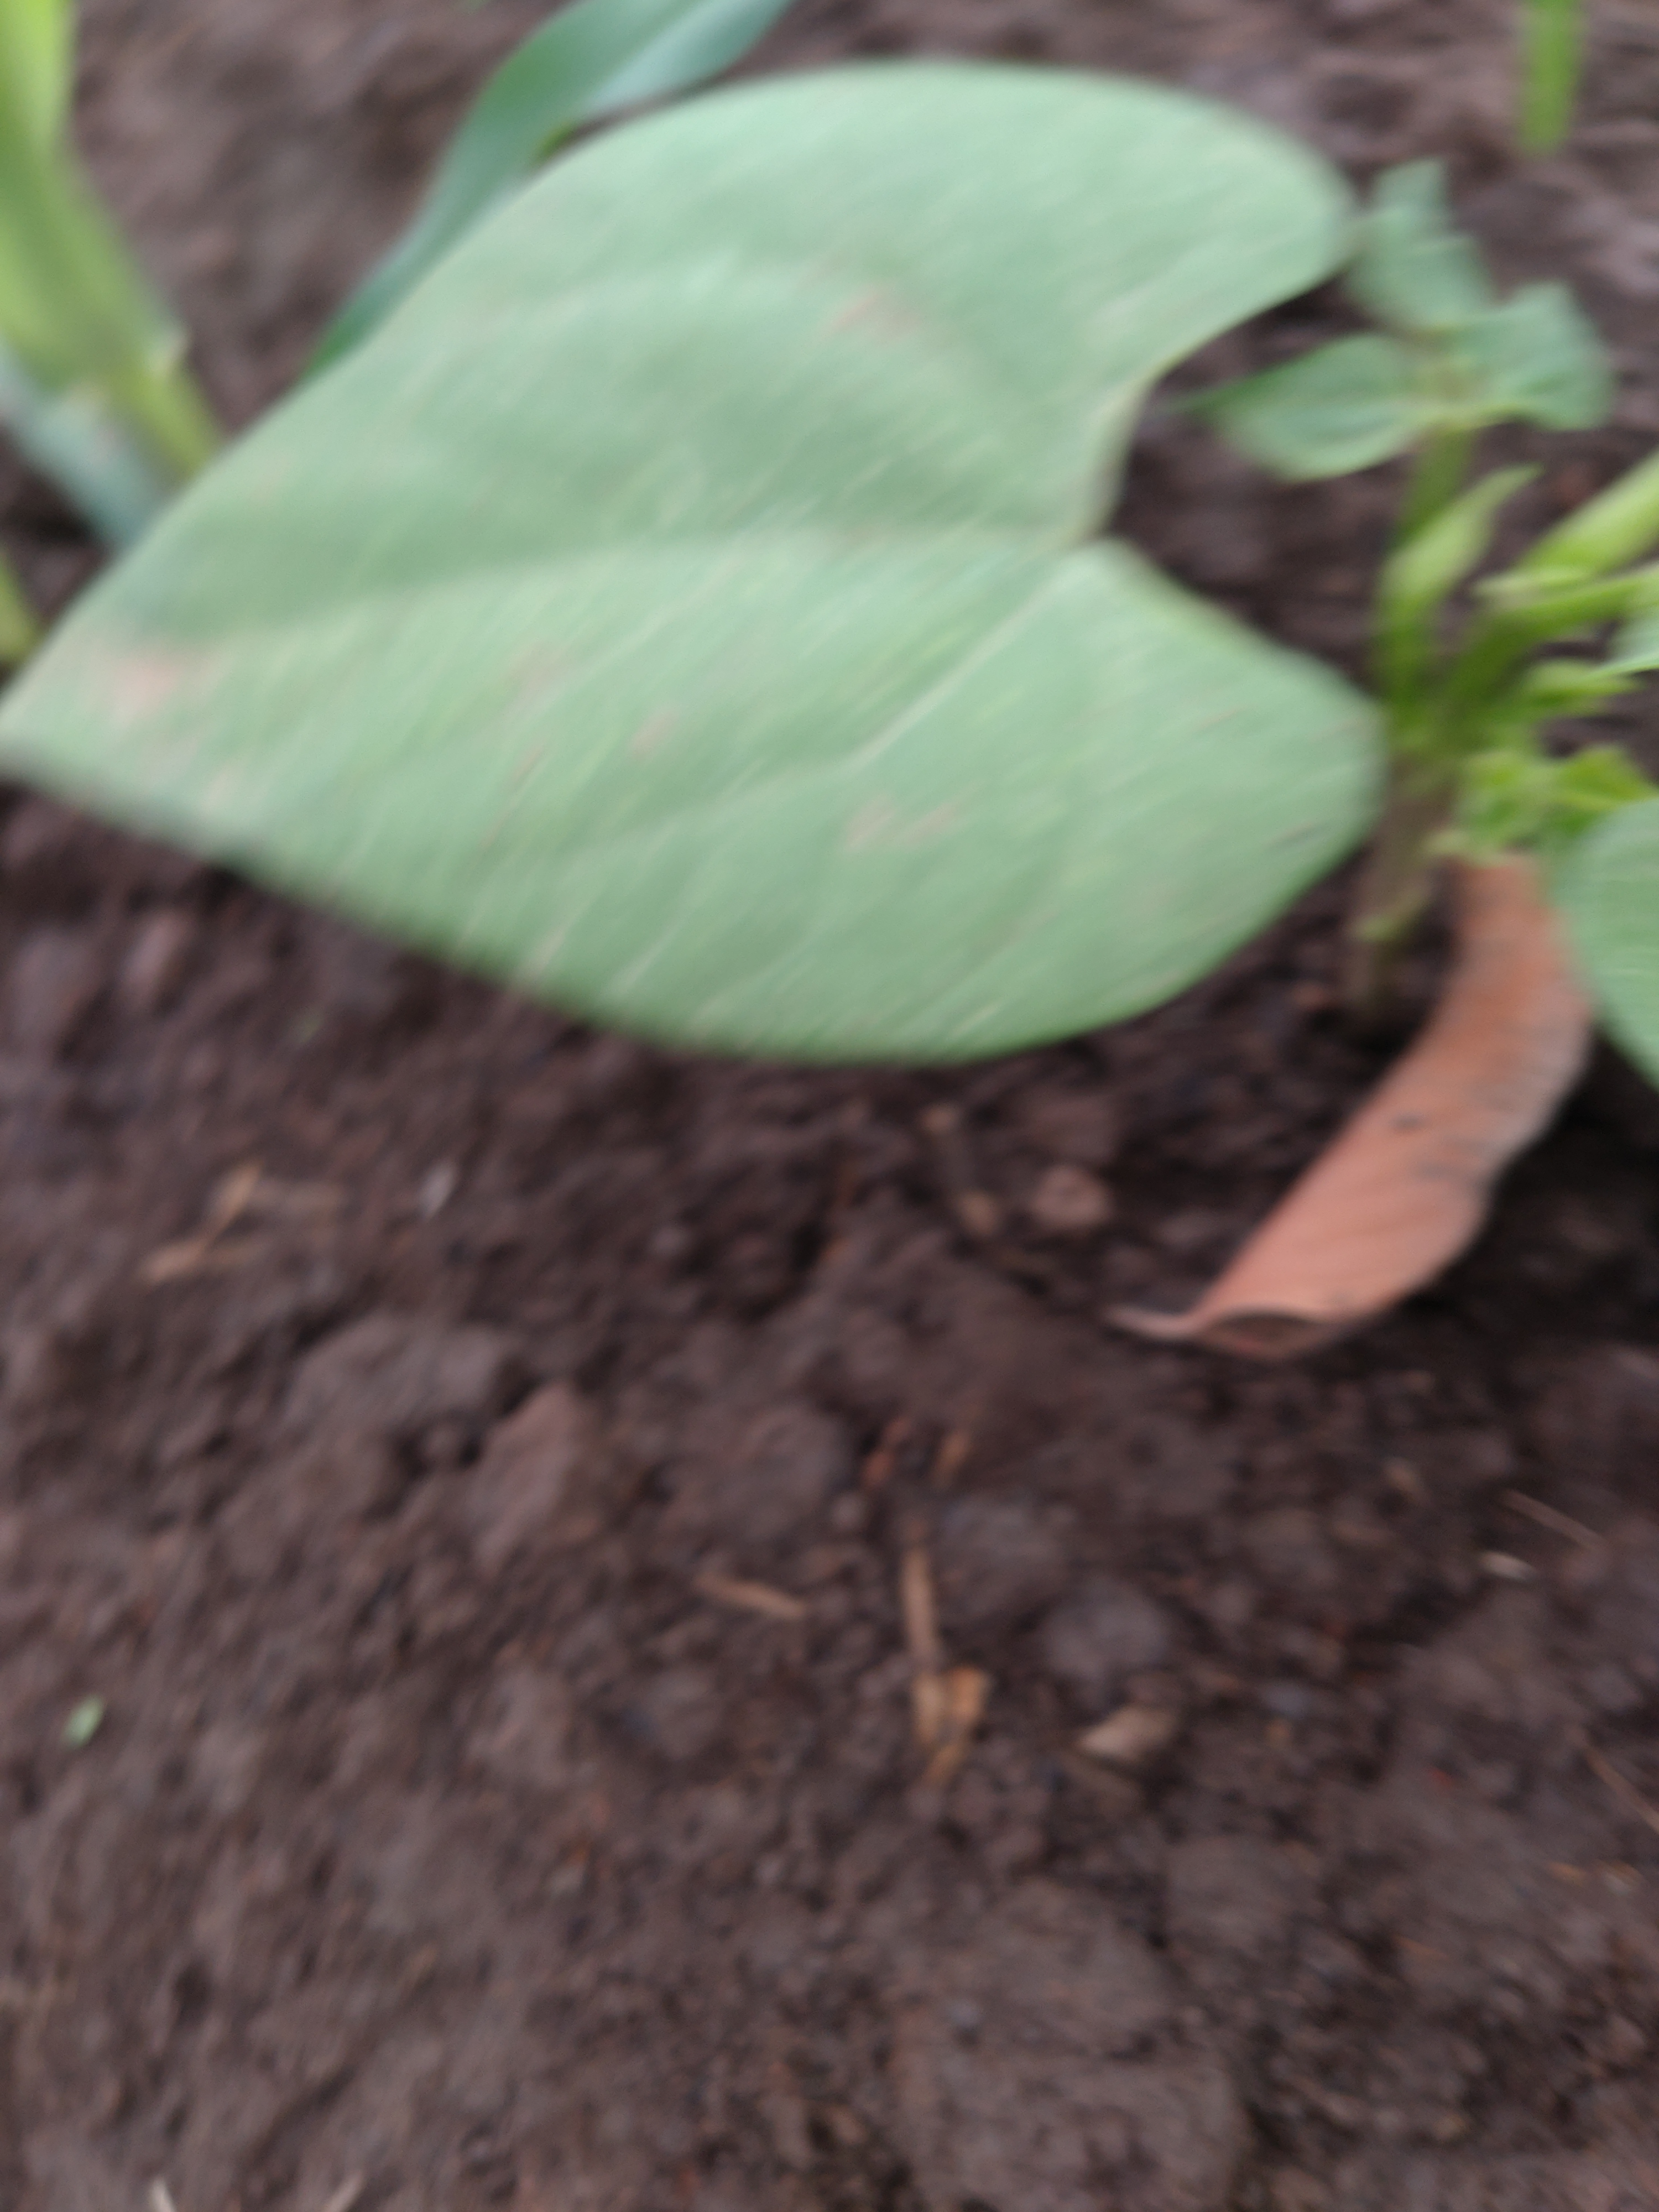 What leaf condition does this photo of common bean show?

healthy
